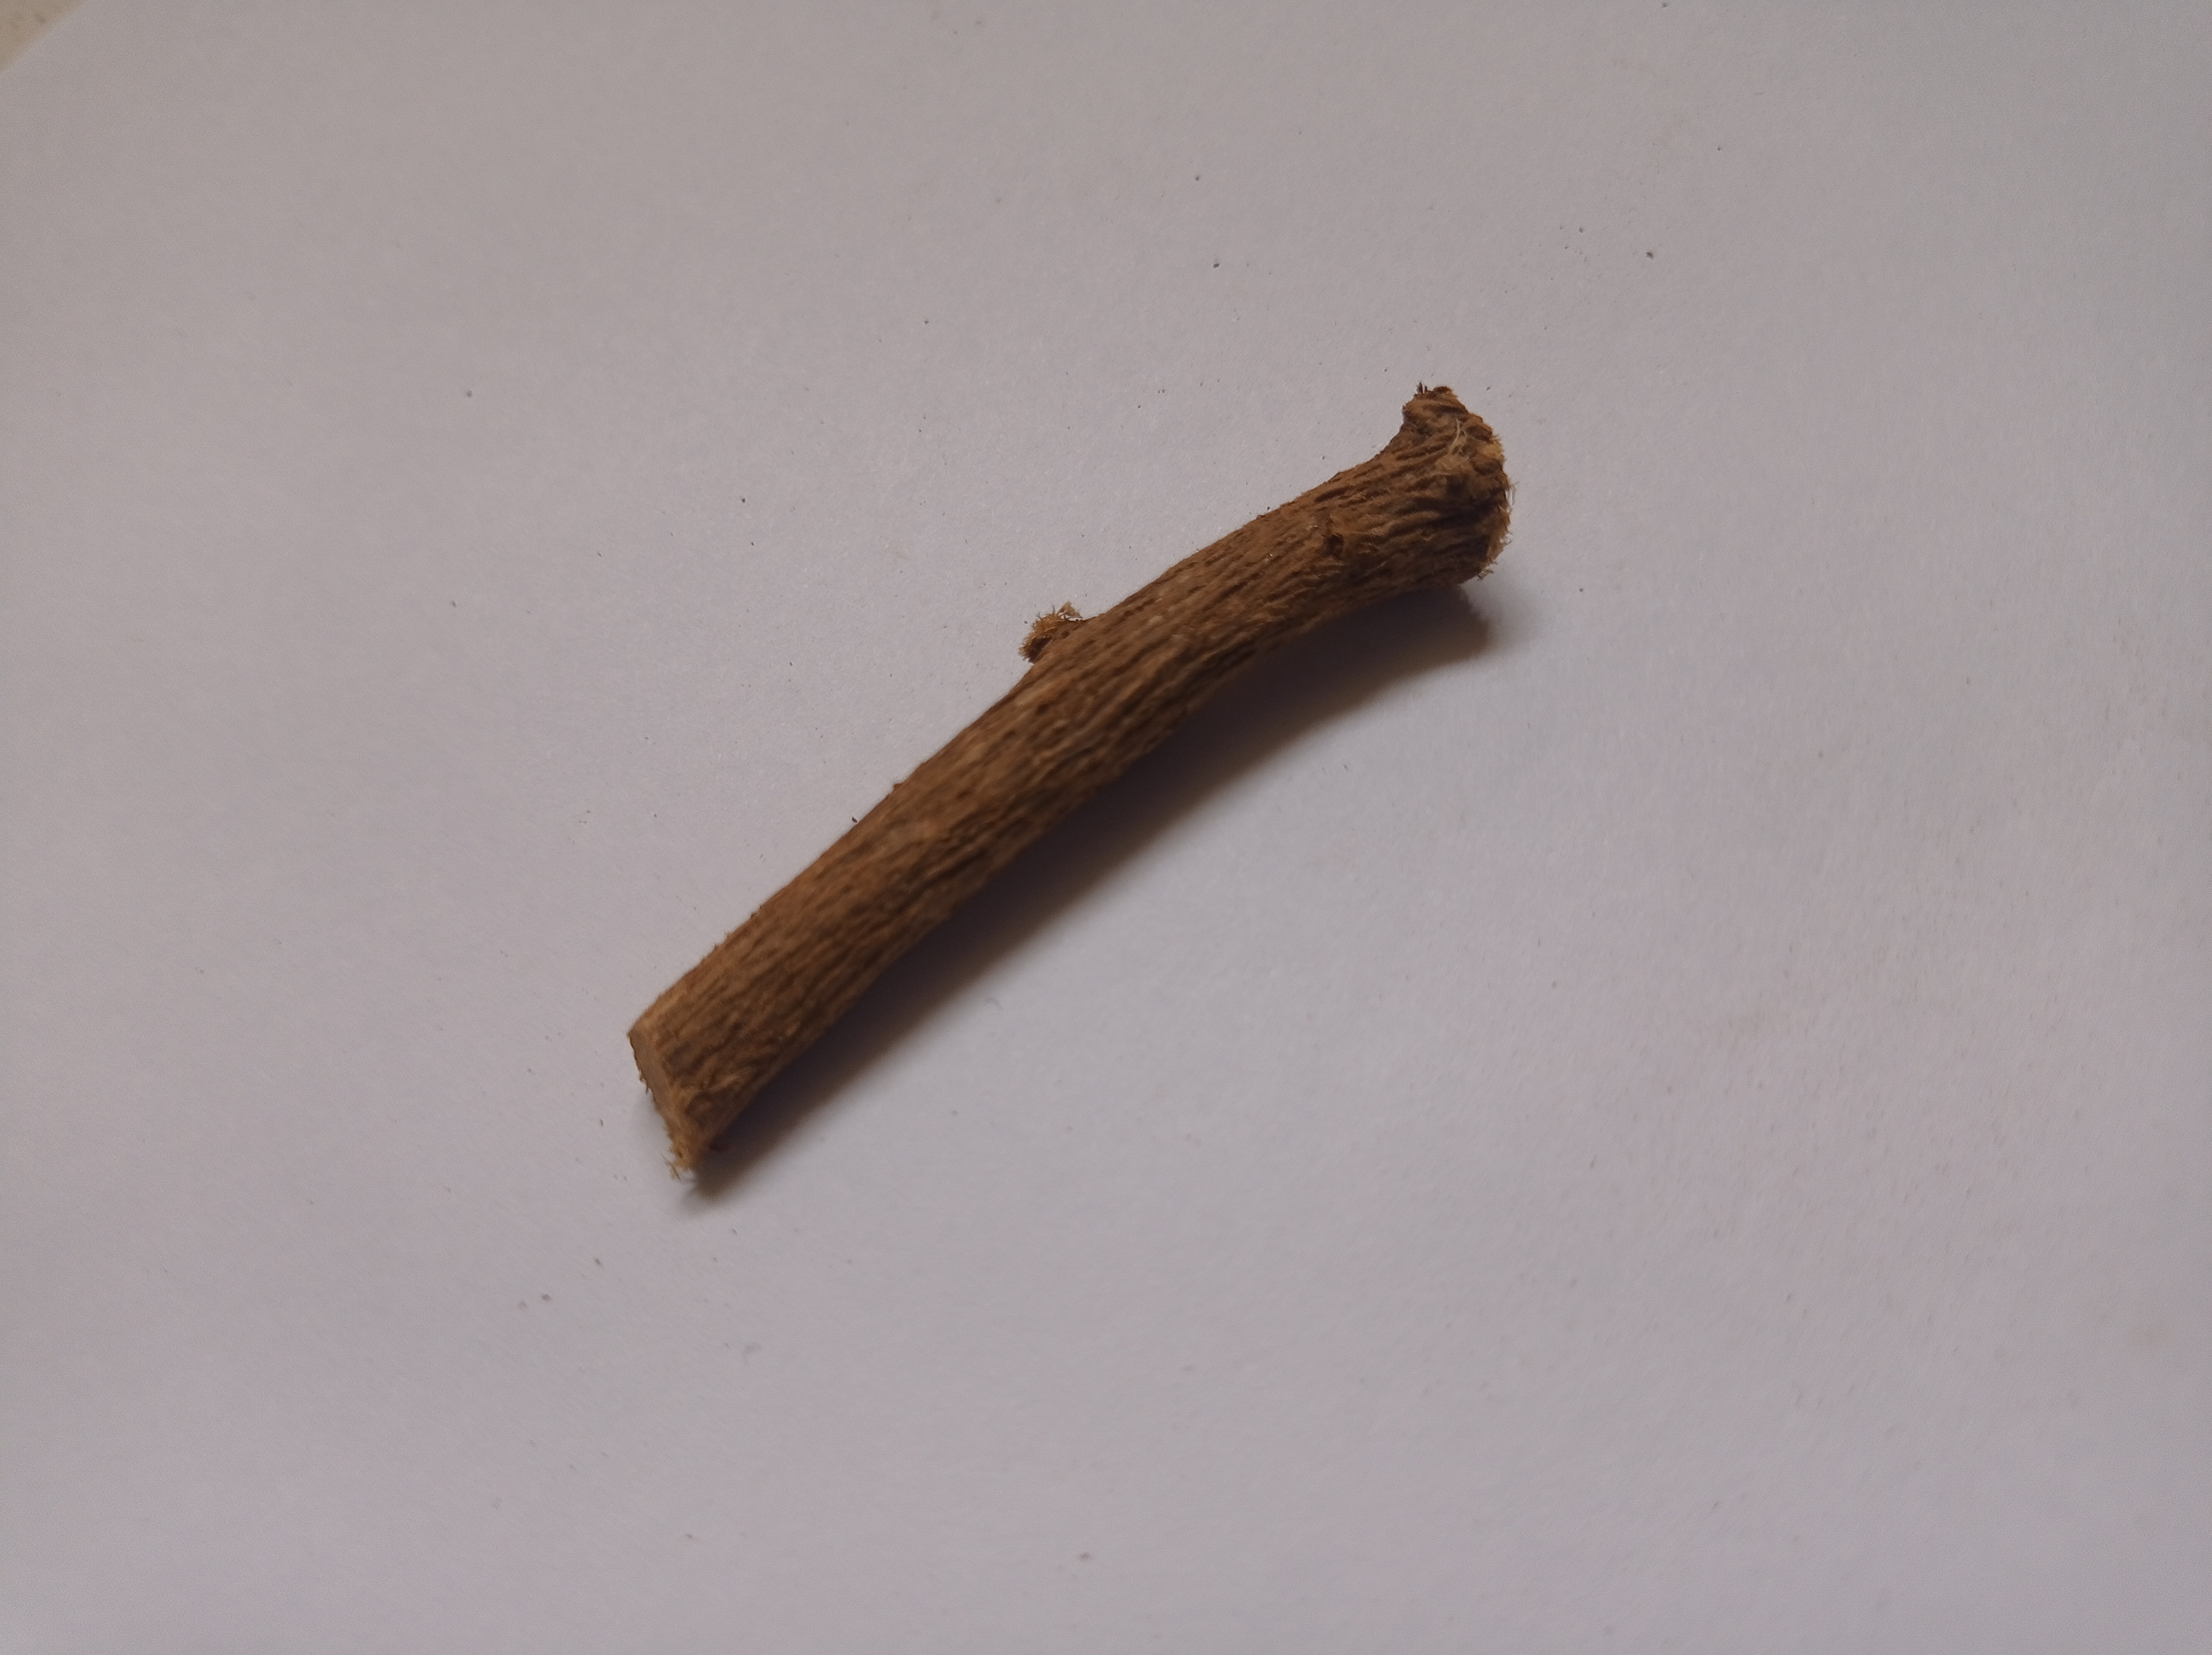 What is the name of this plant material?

jesthamadh
